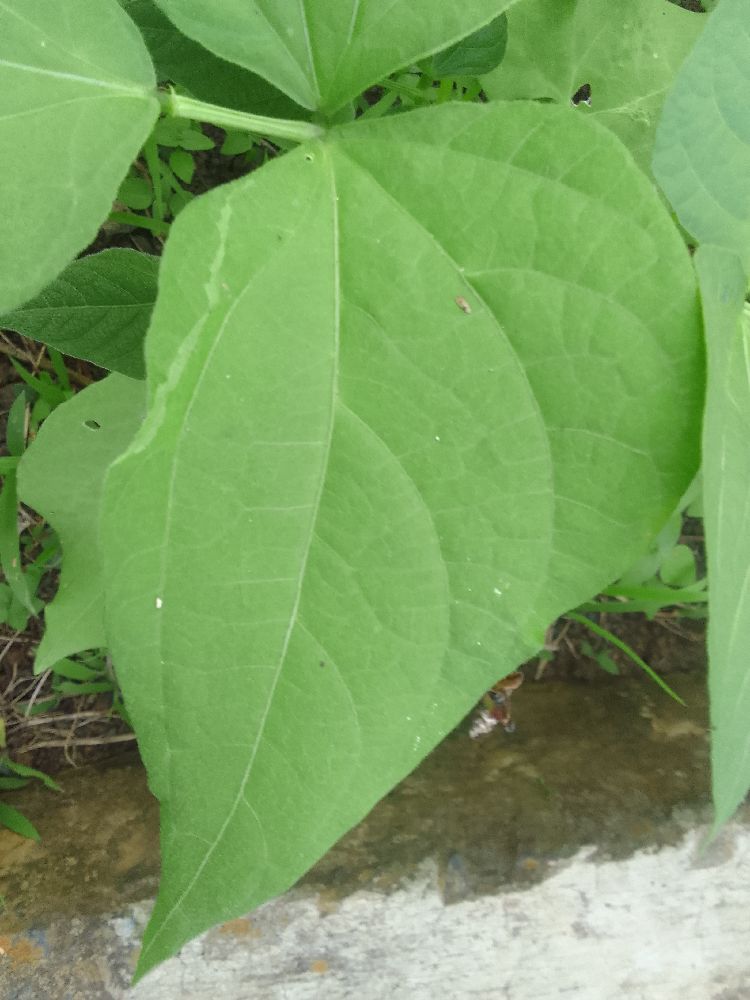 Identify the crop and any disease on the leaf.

common bean, healthy
